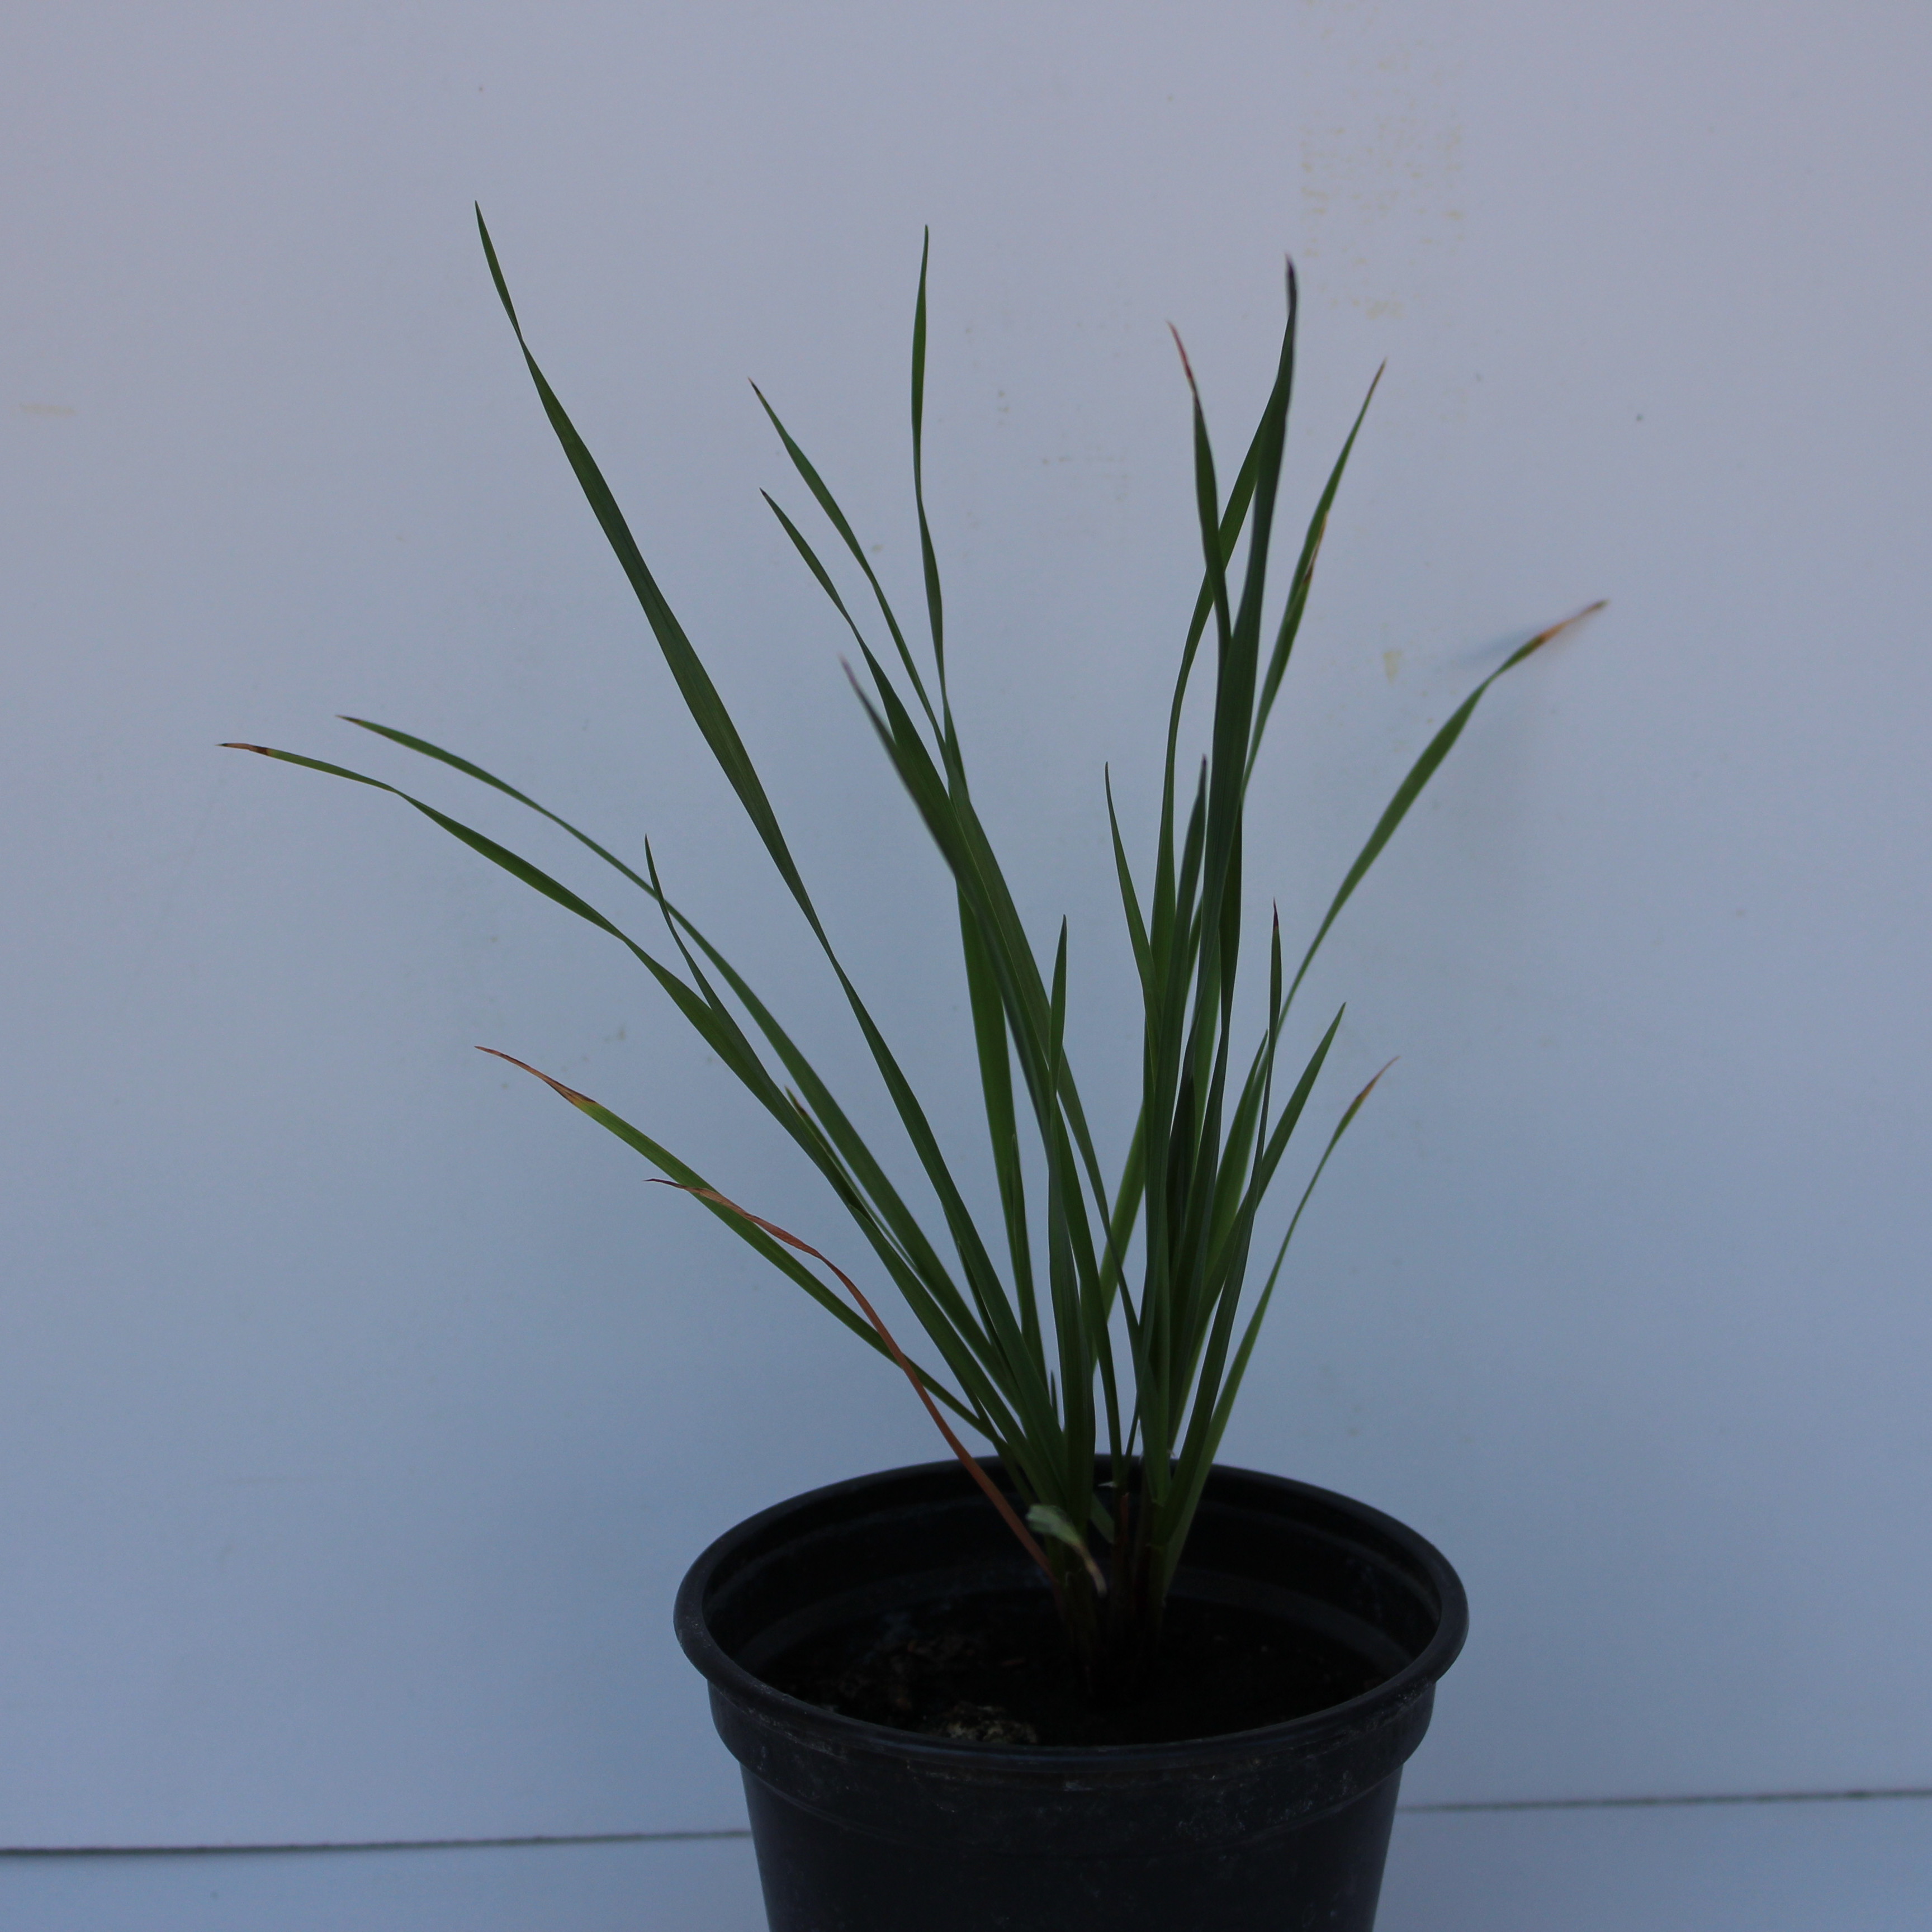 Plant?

Lolium multiflorum
